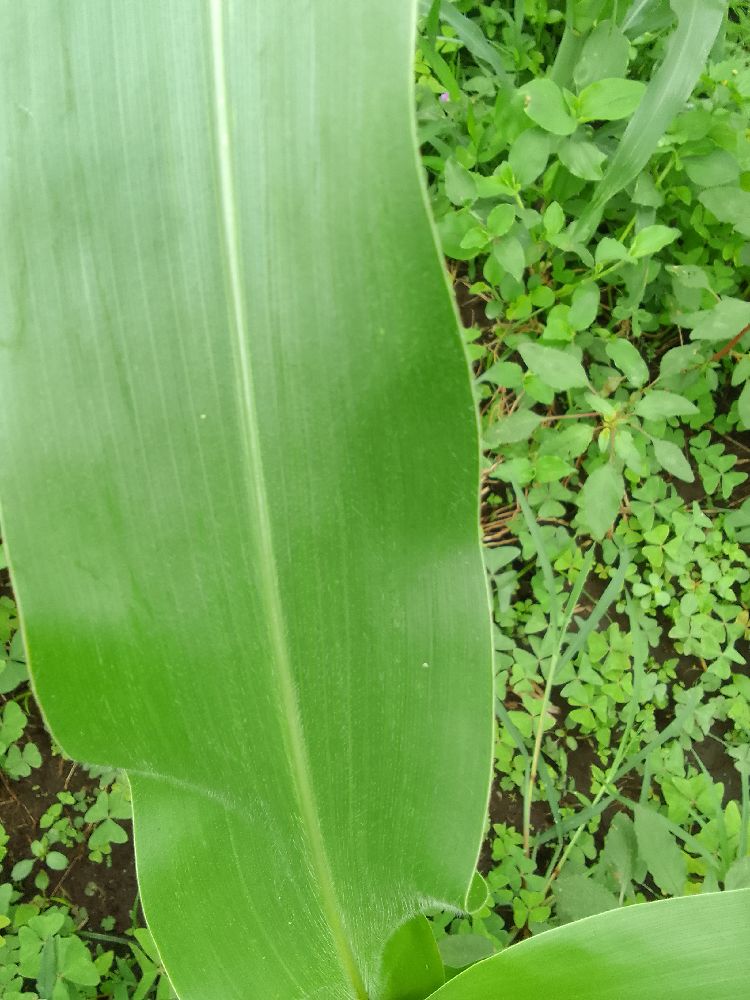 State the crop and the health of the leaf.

maize, healthy
